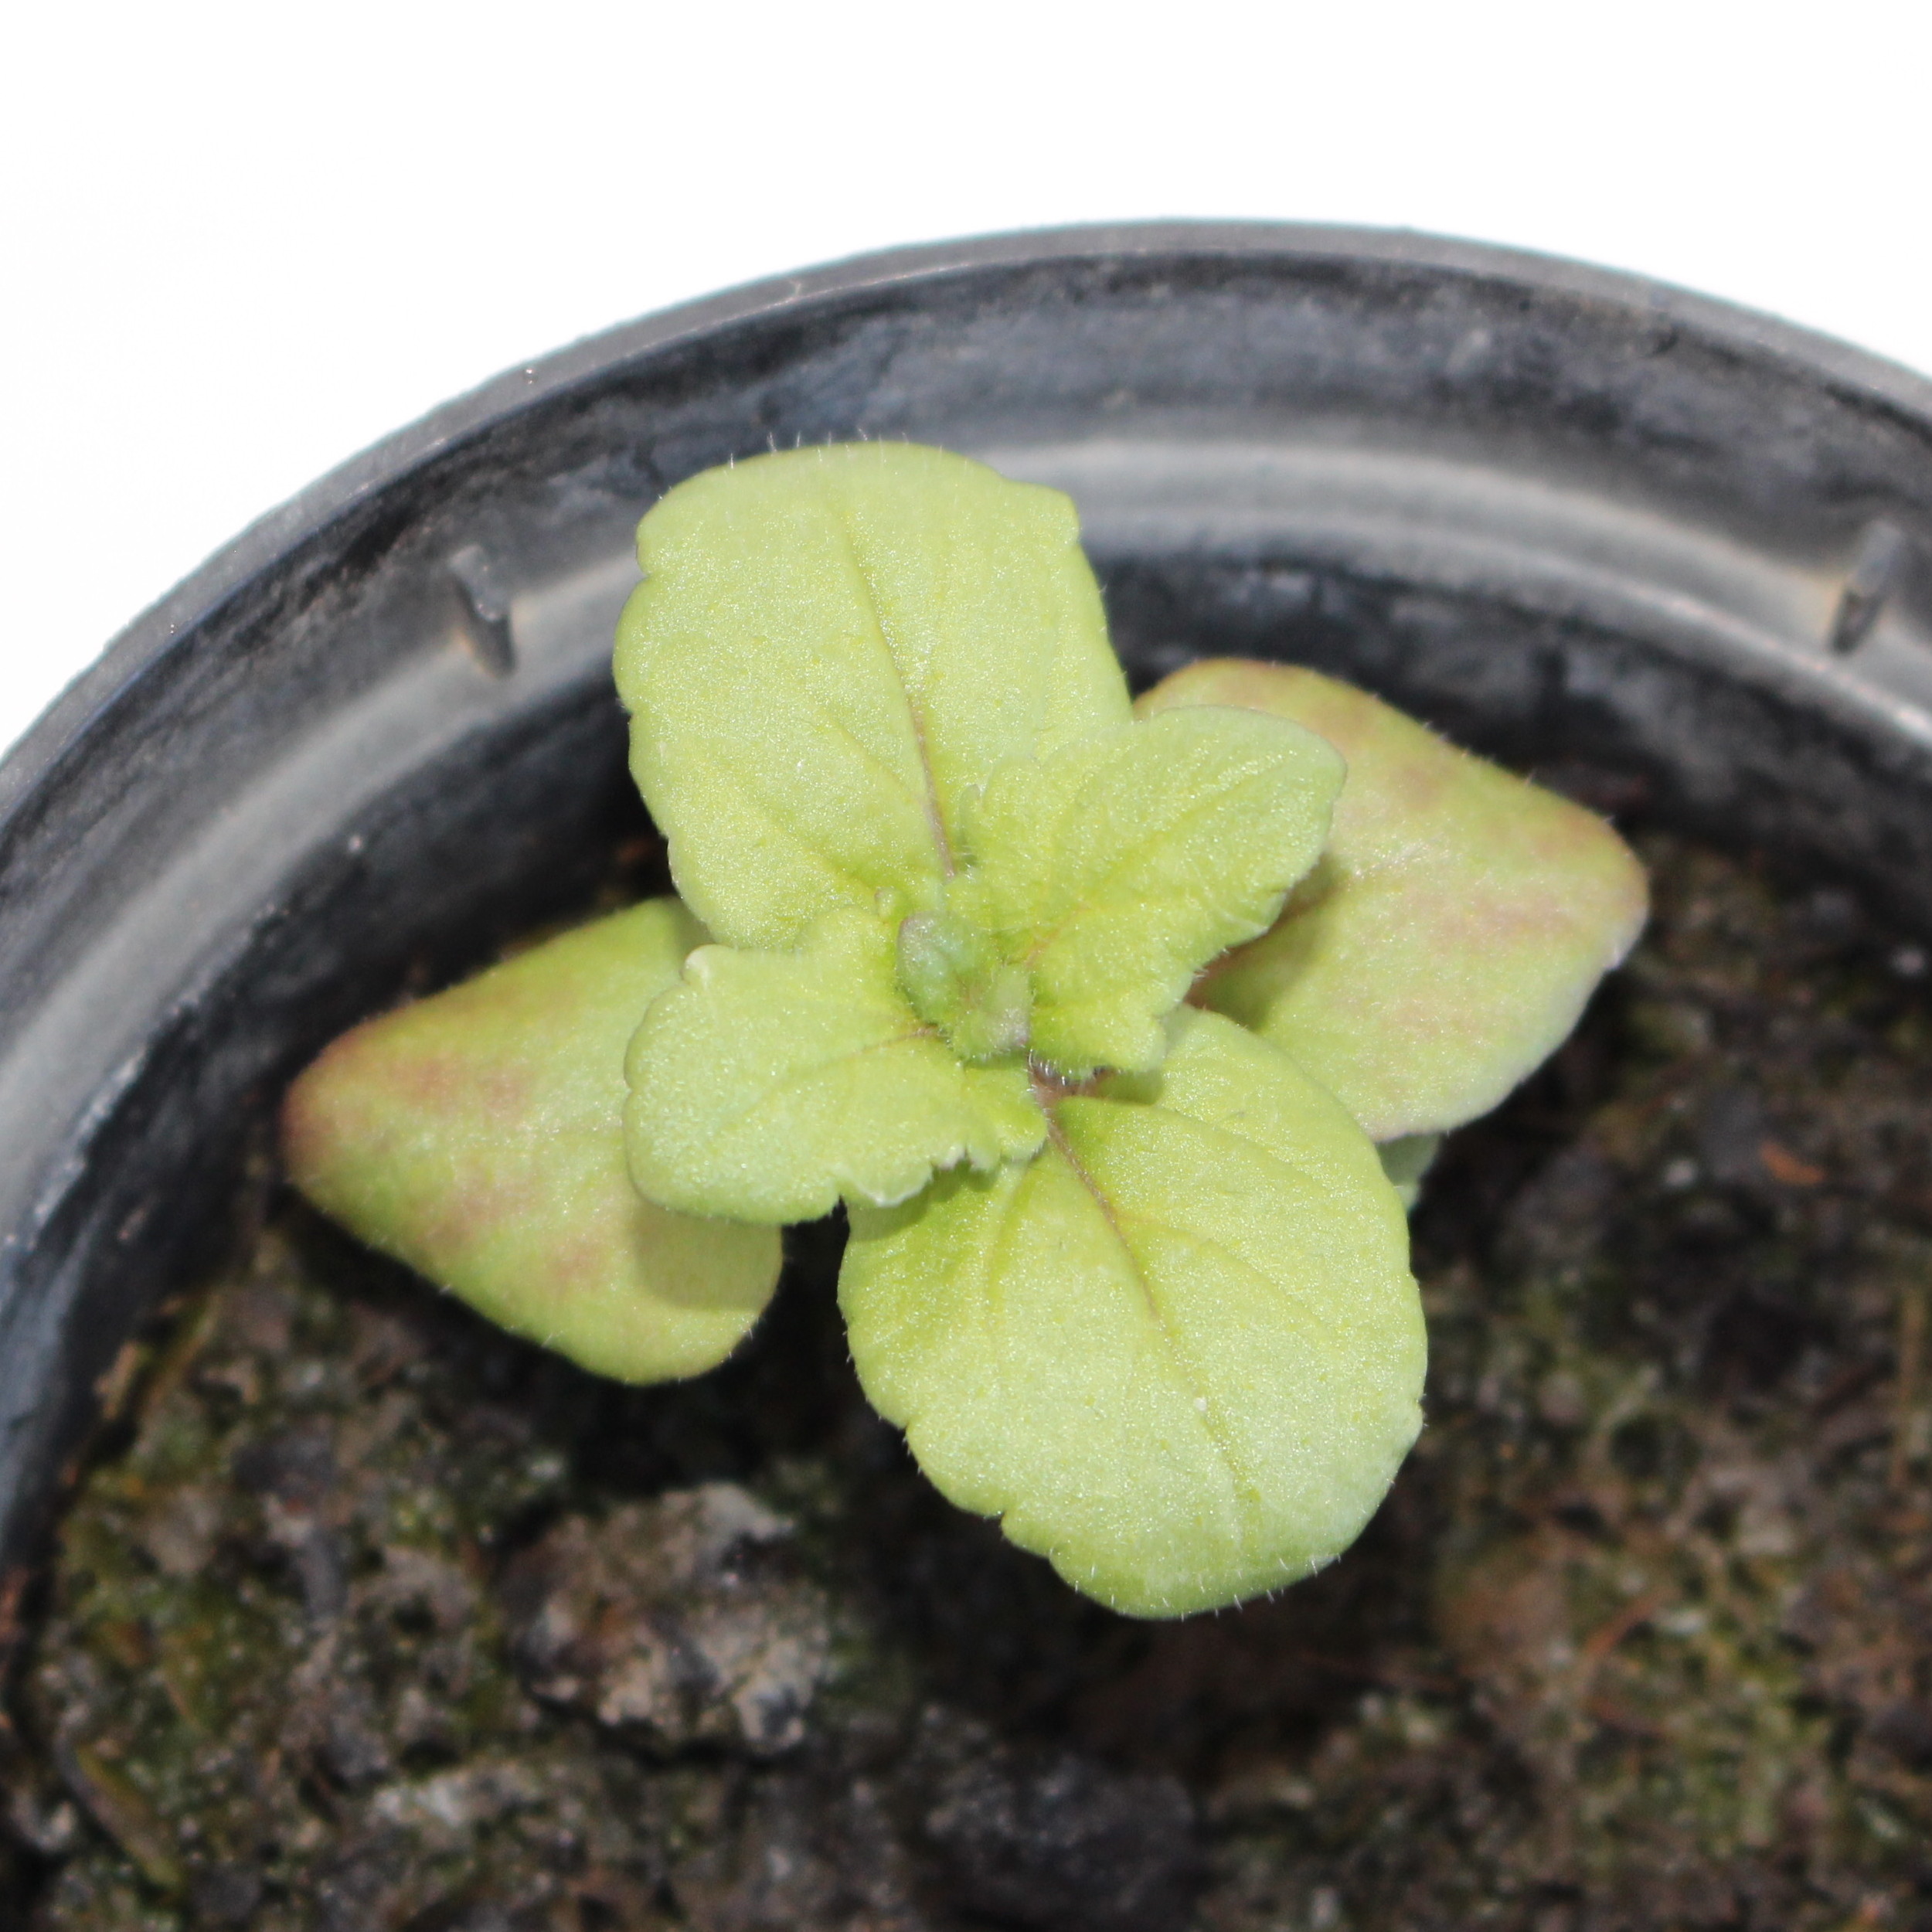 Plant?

Veronica persica
